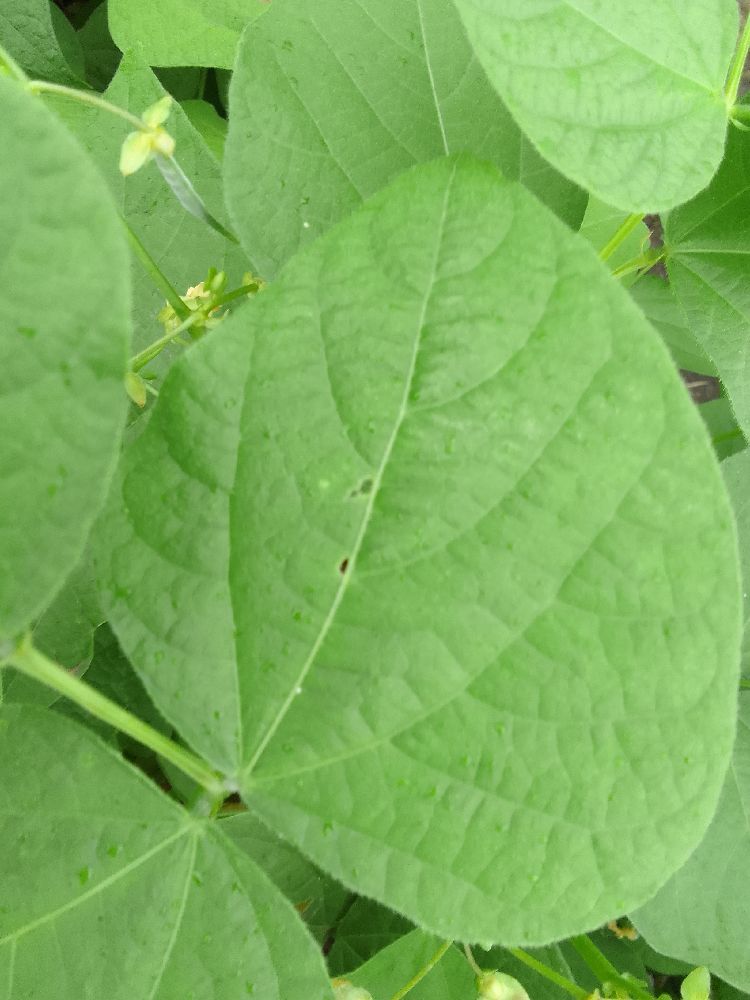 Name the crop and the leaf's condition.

common bean, healthy
